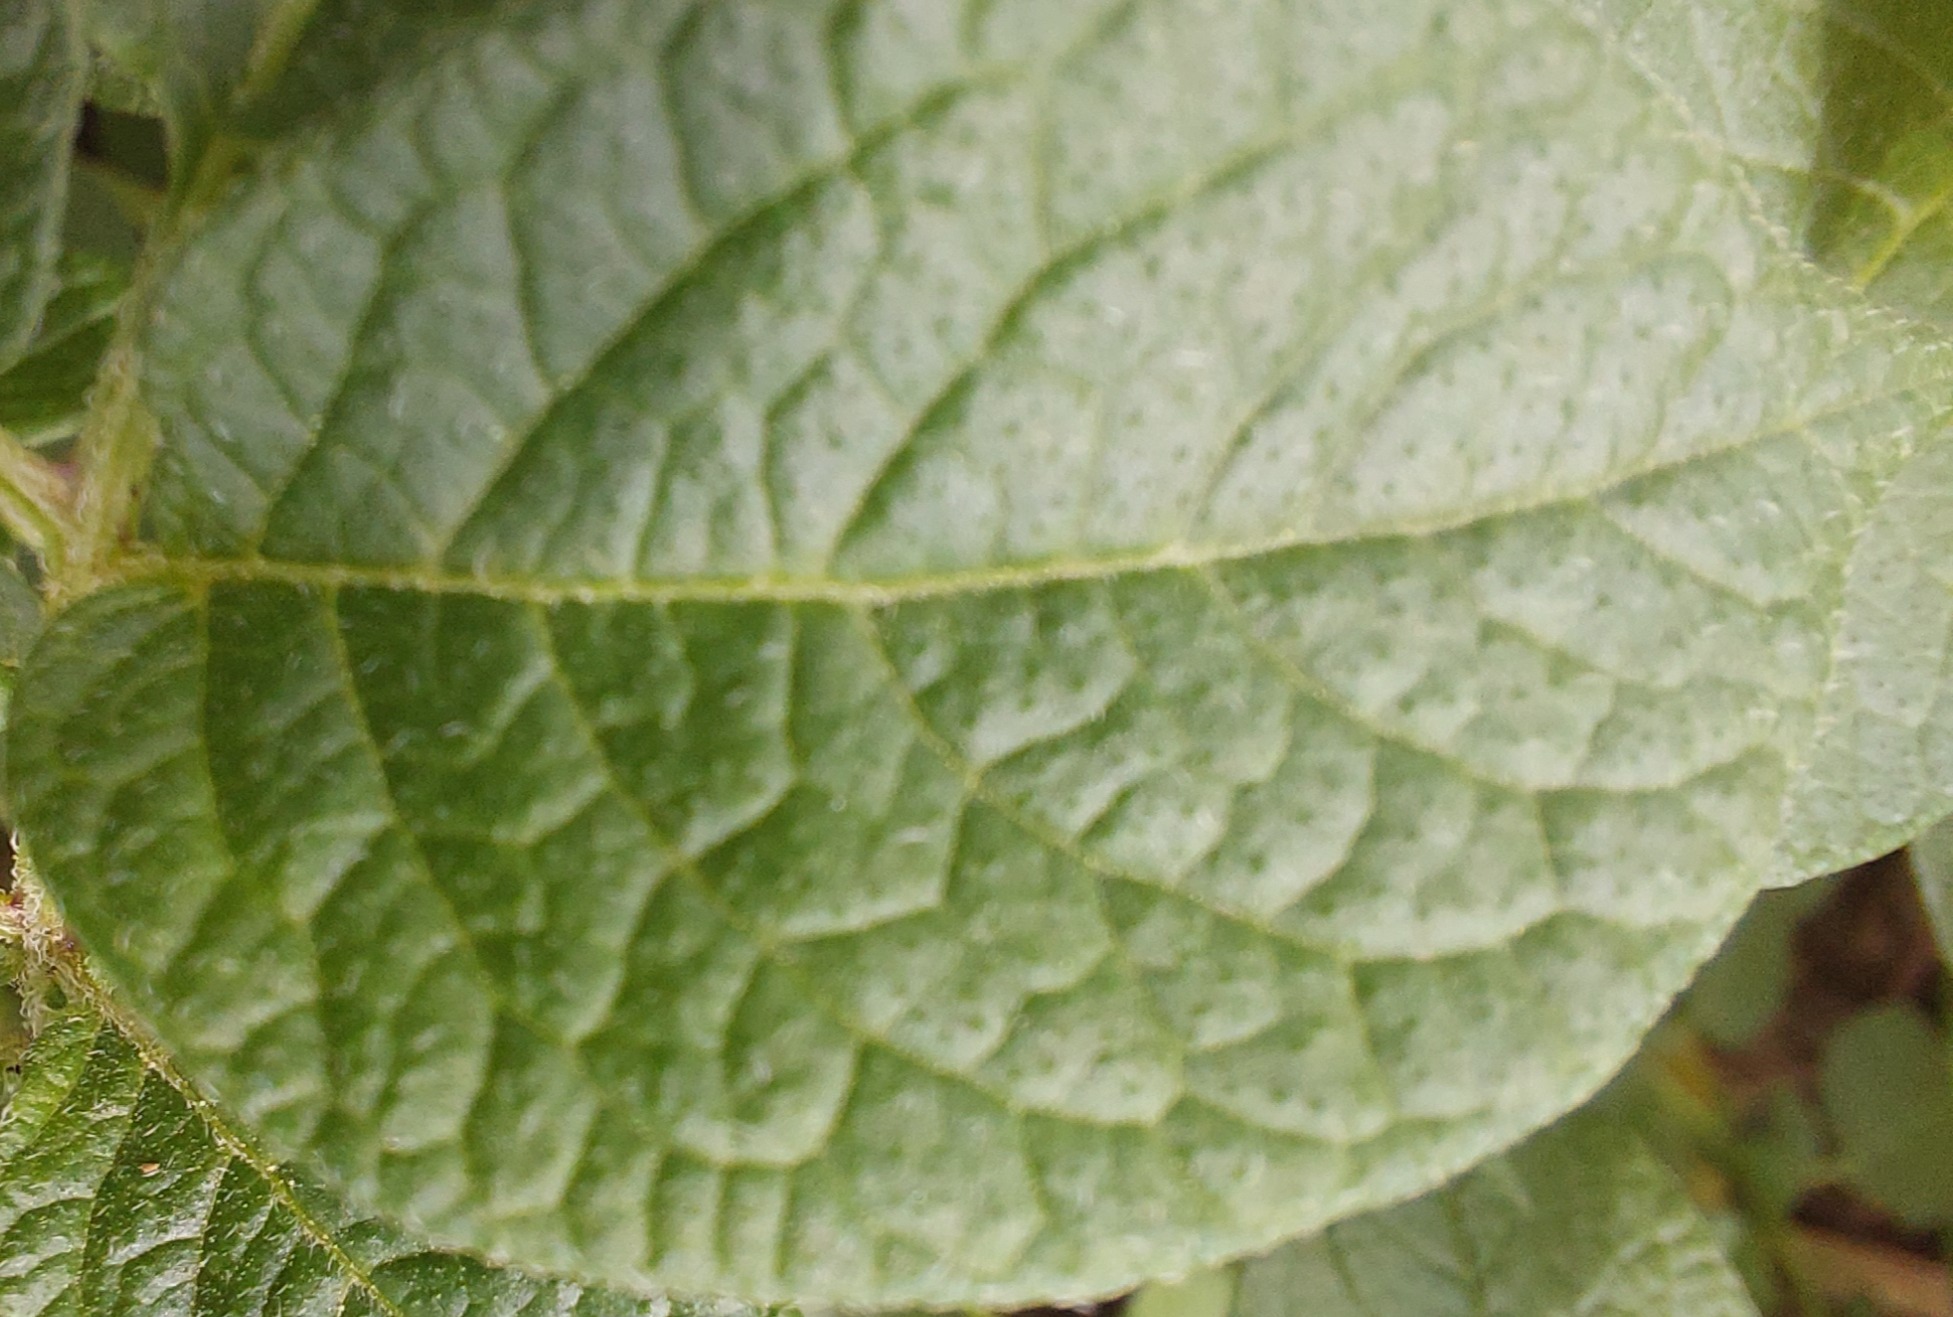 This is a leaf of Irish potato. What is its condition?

healthy
